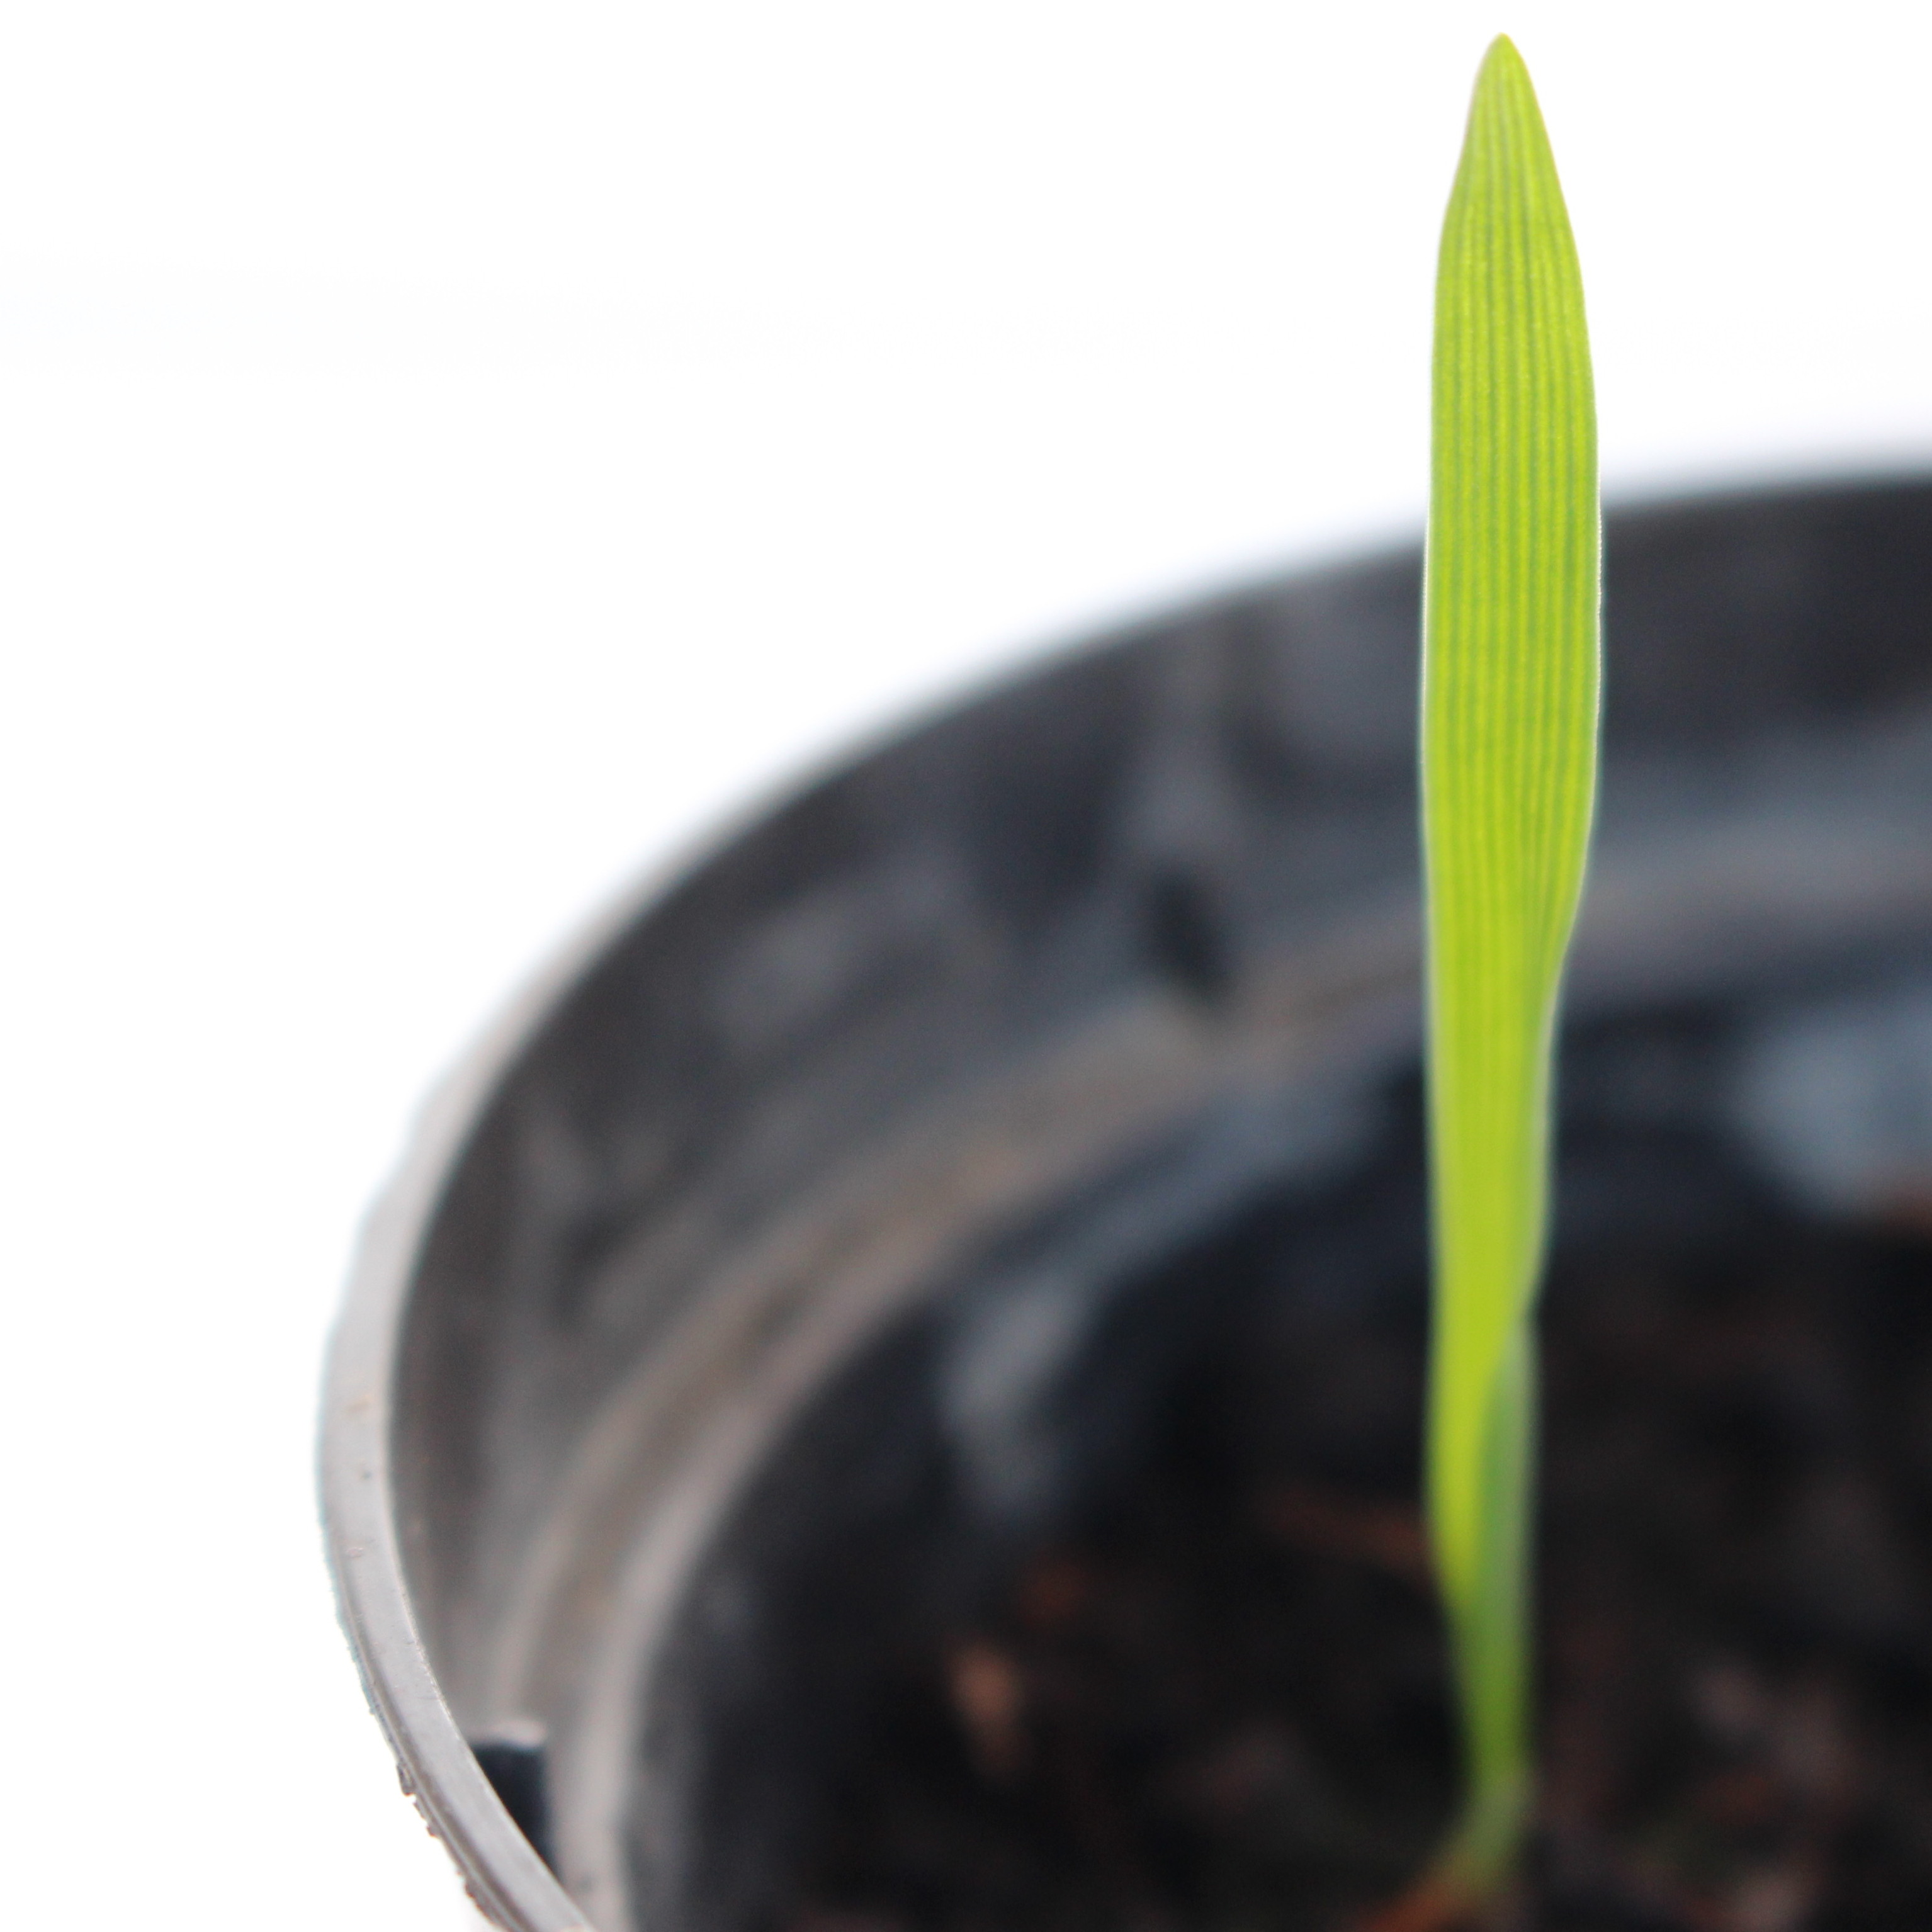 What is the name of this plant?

Avena sterilis
